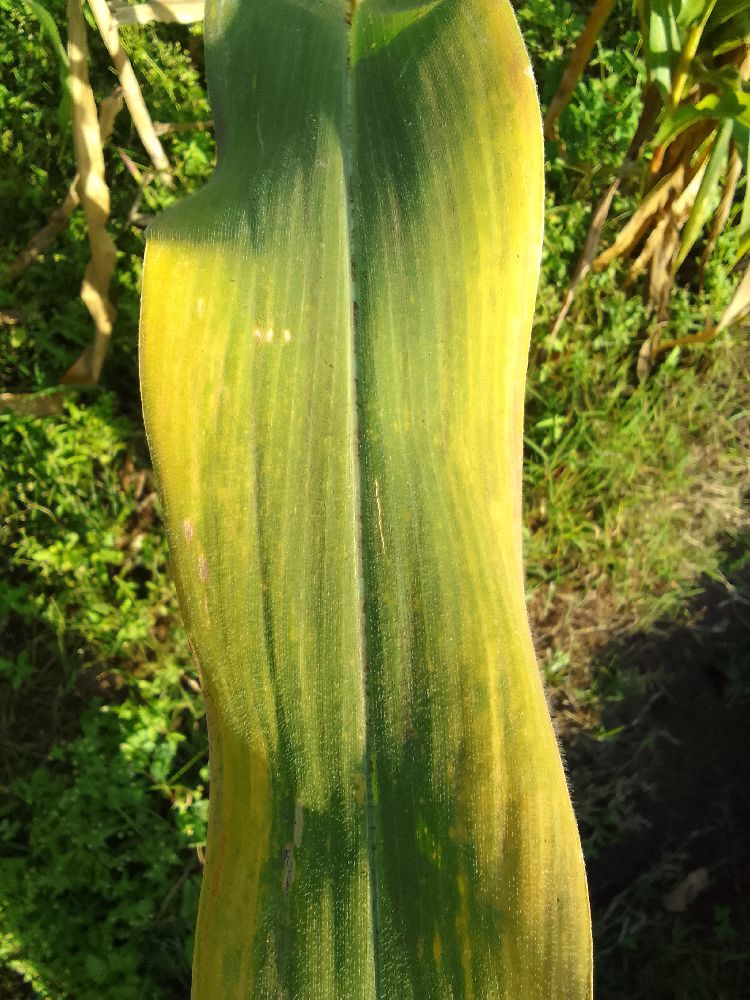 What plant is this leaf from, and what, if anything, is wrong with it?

maize, maize lethal necrosis
